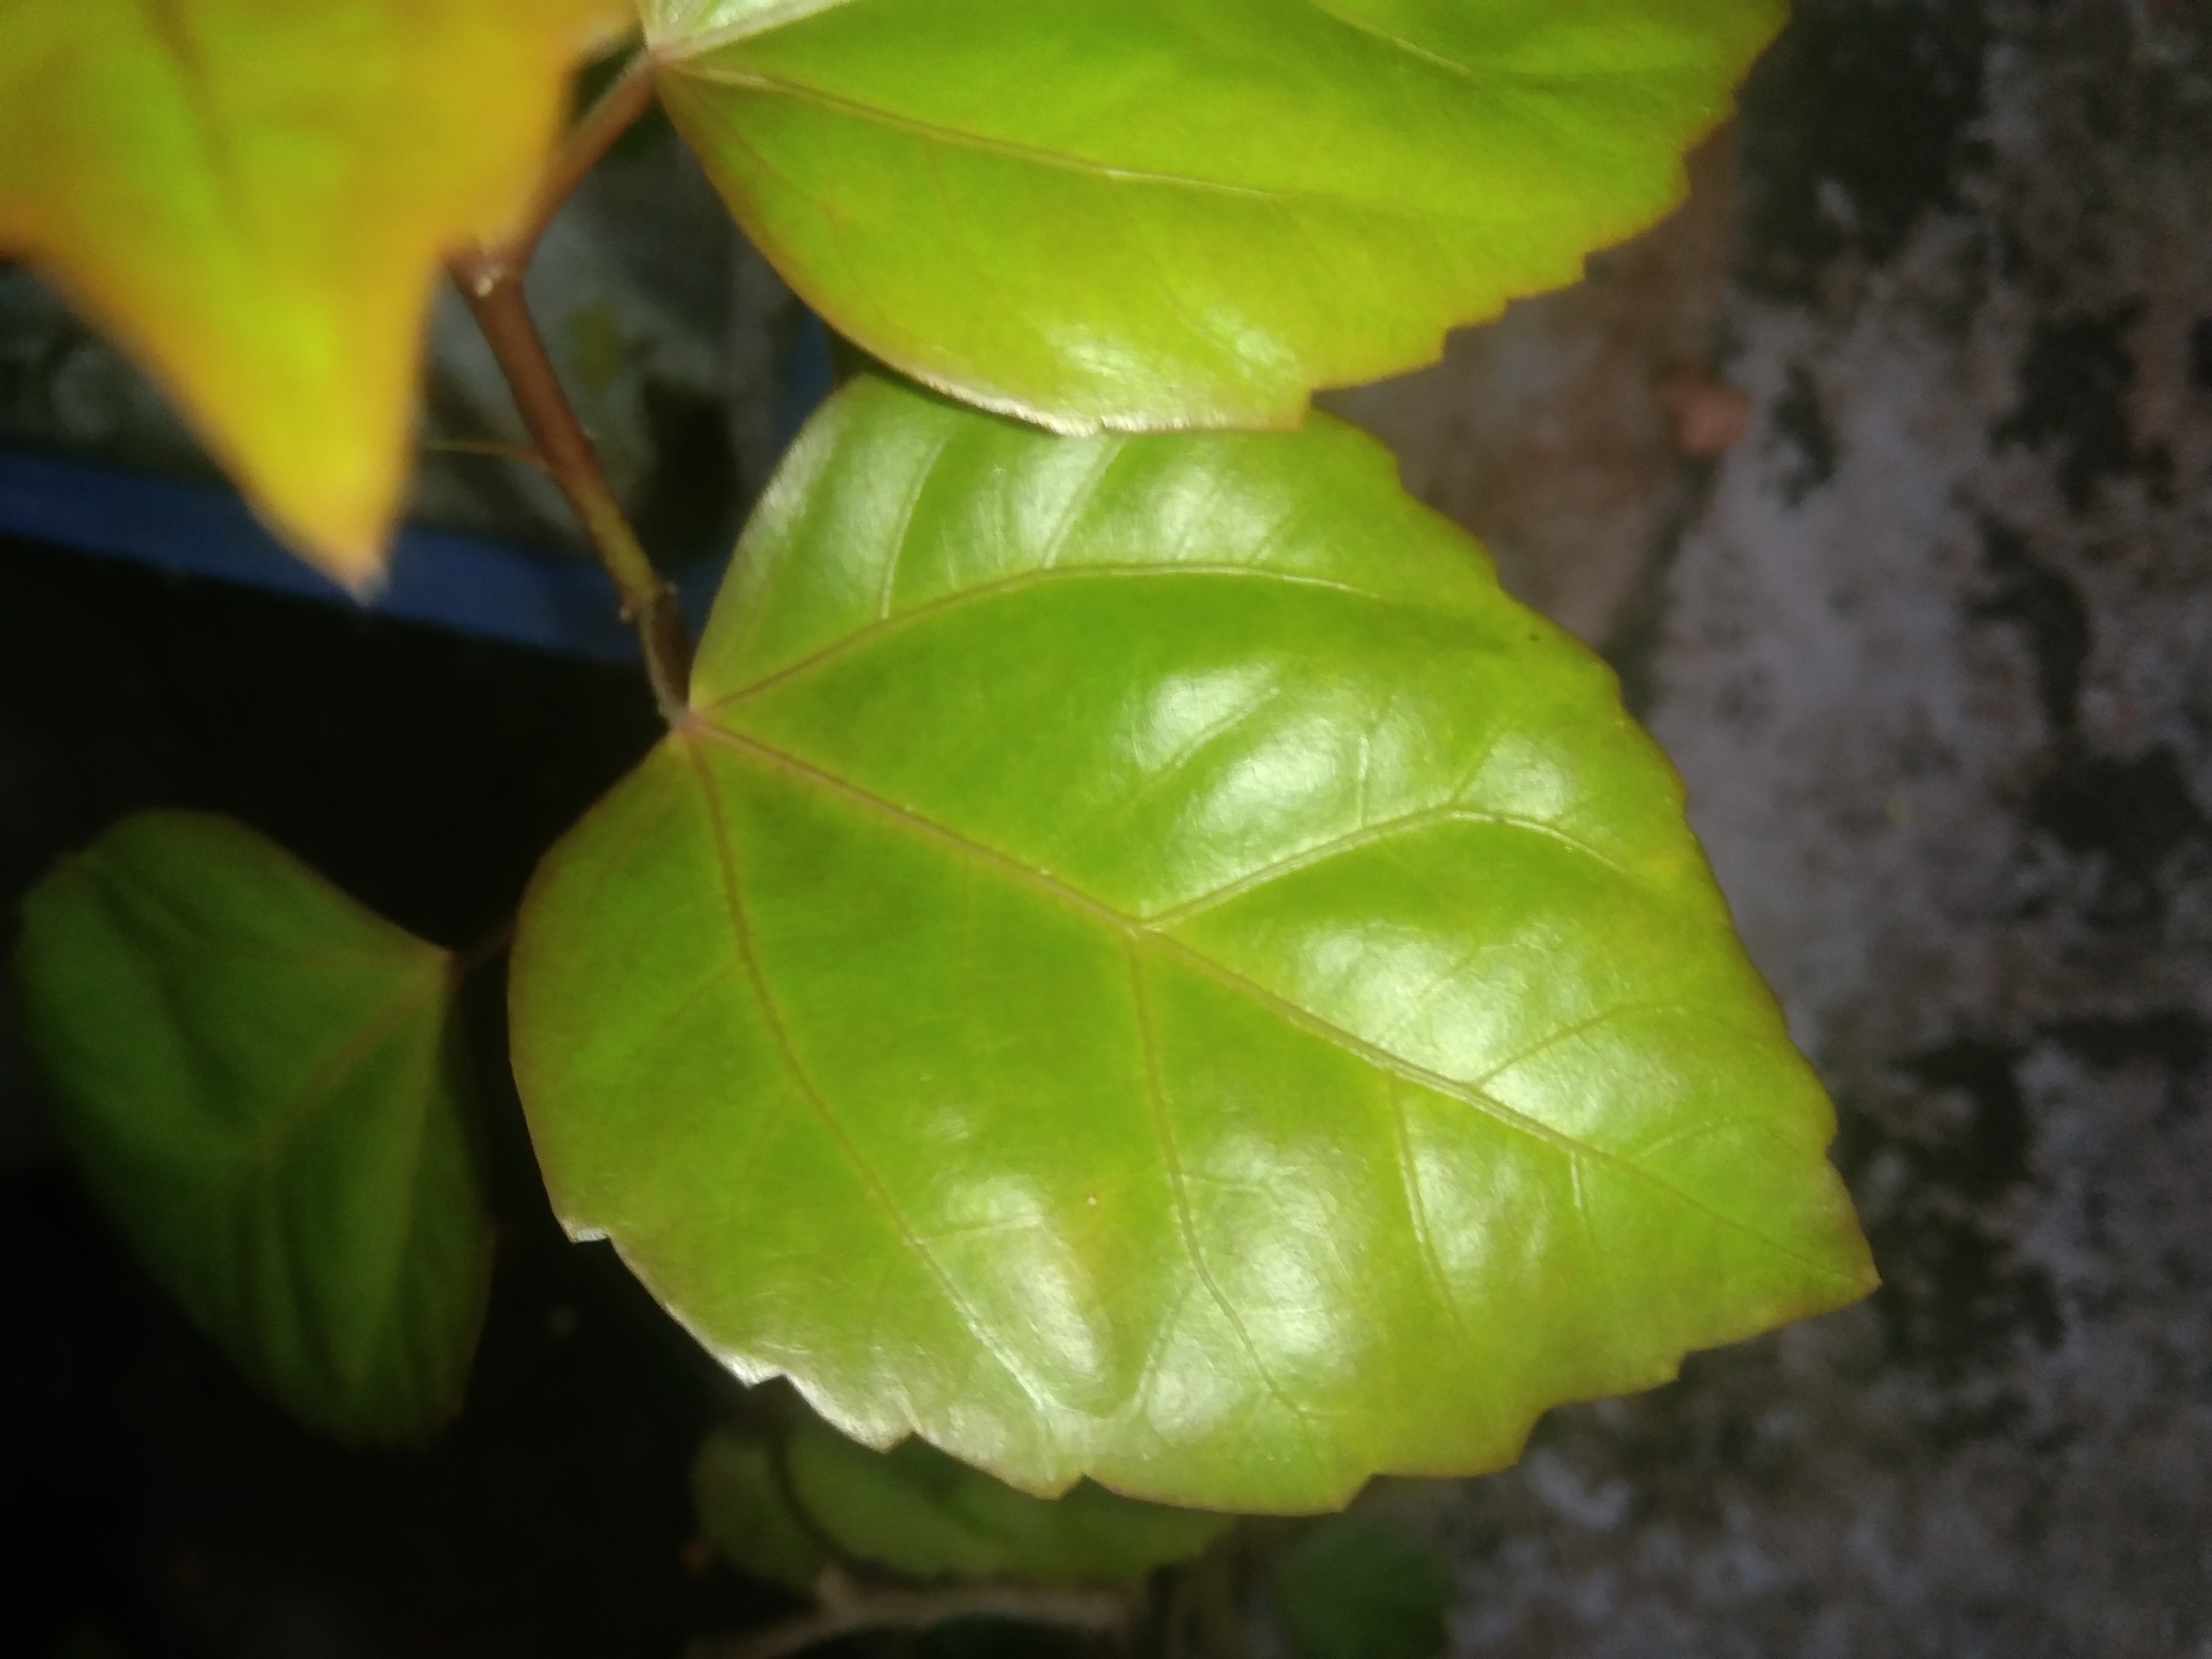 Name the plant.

hibiscus
